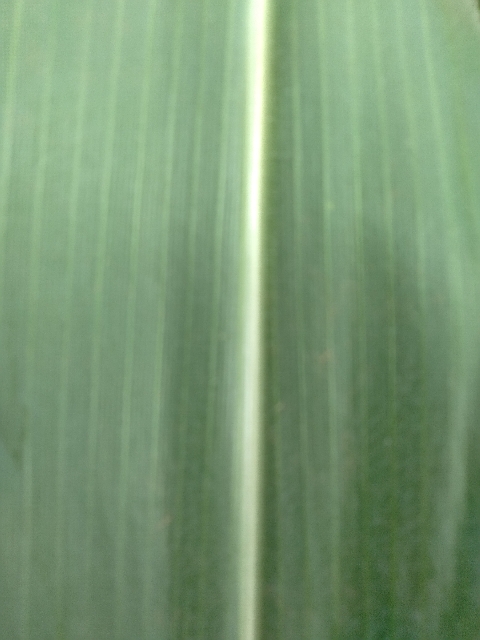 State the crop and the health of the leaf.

maize, healthy
